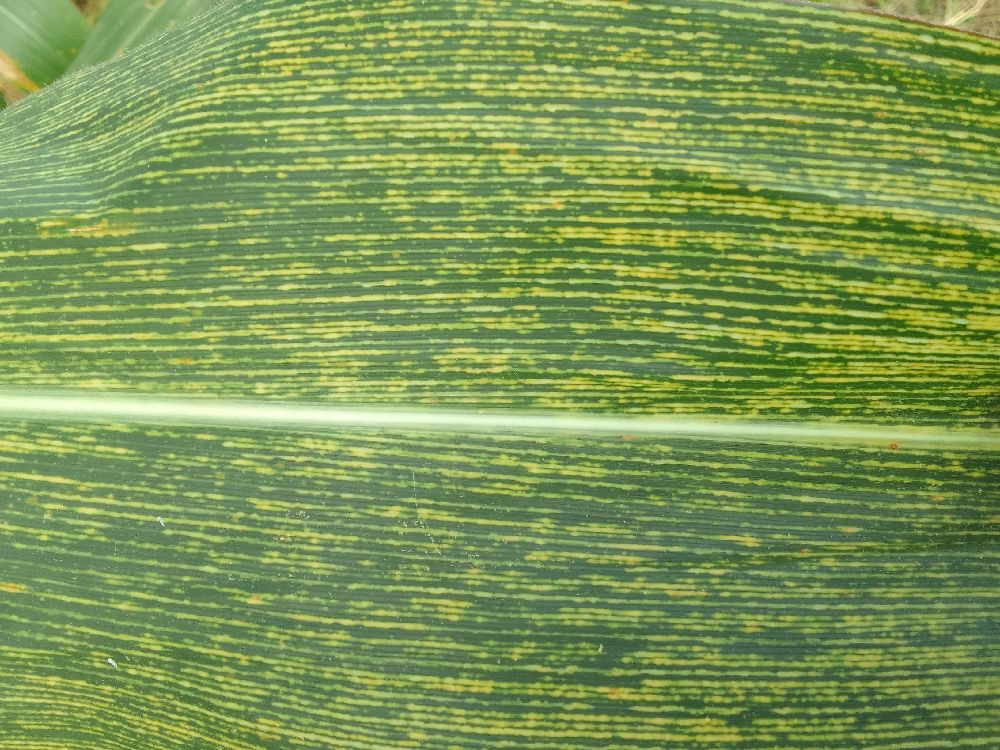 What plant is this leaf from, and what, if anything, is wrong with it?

maize, maize streak virus
